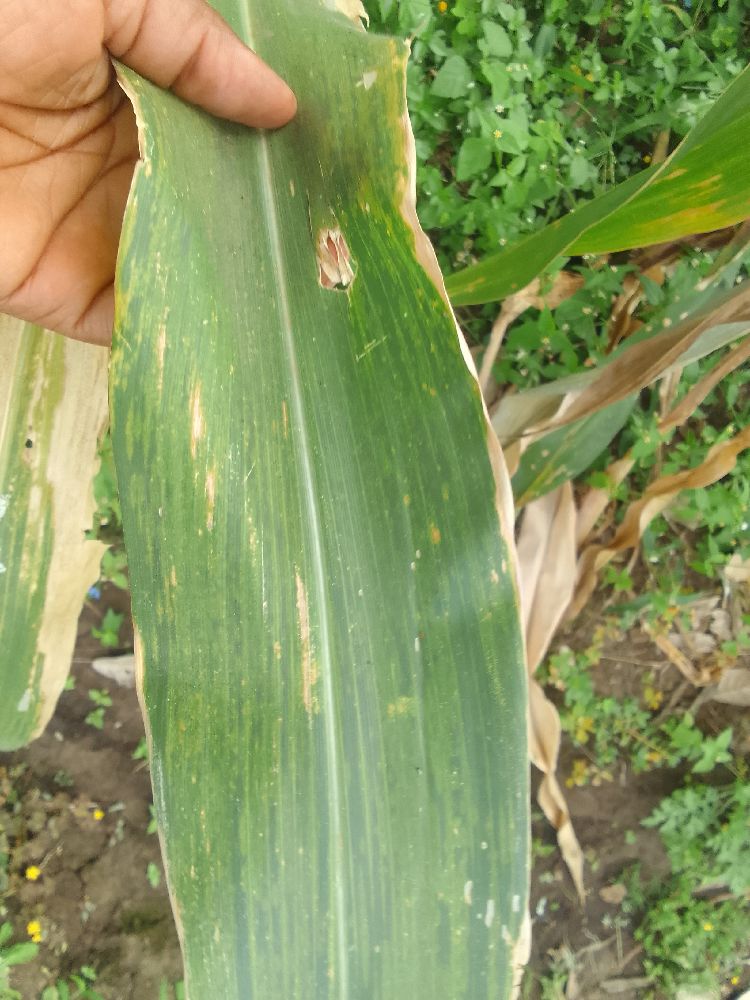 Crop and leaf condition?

maize, maize lethal necrosis
